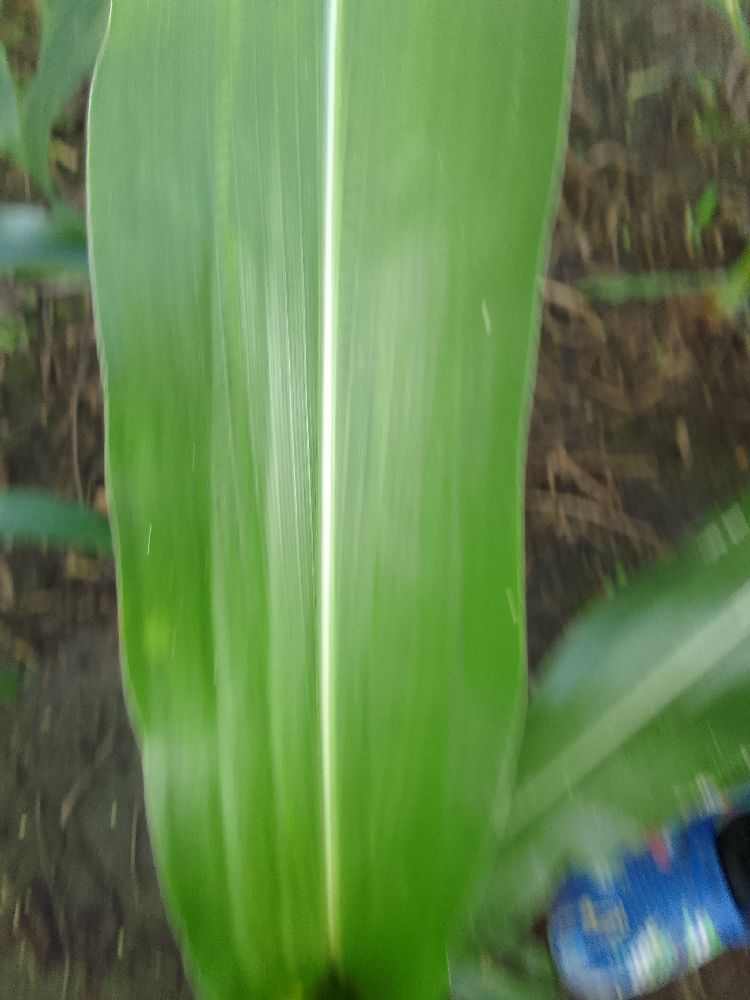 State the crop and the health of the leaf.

maize, healthy
